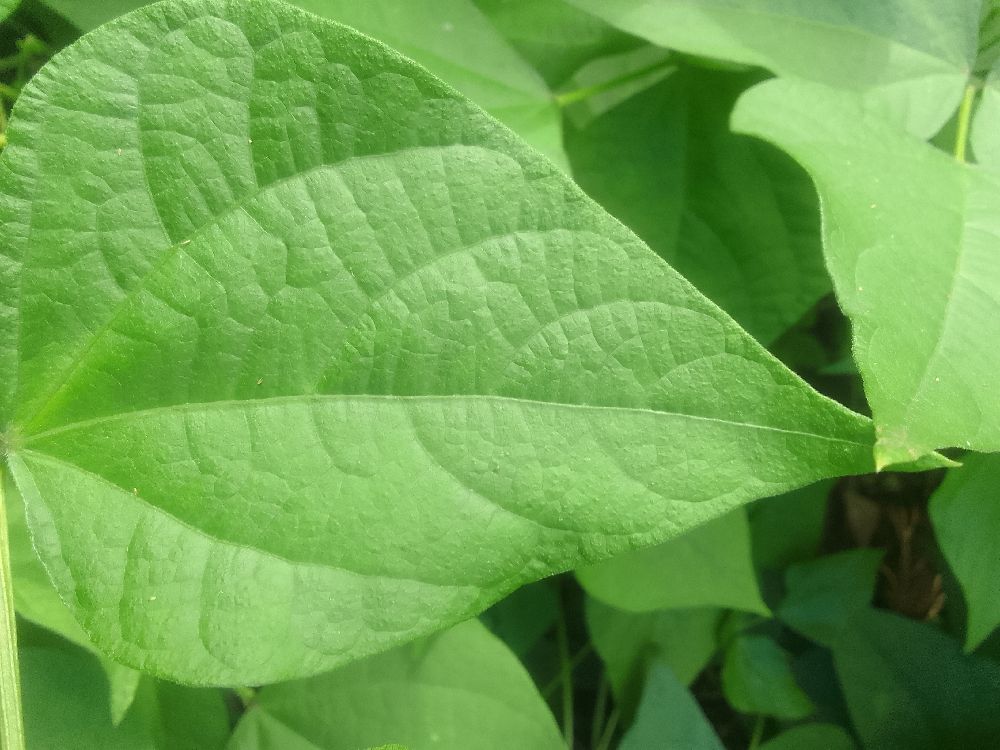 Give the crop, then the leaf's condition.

common bean, healthy
